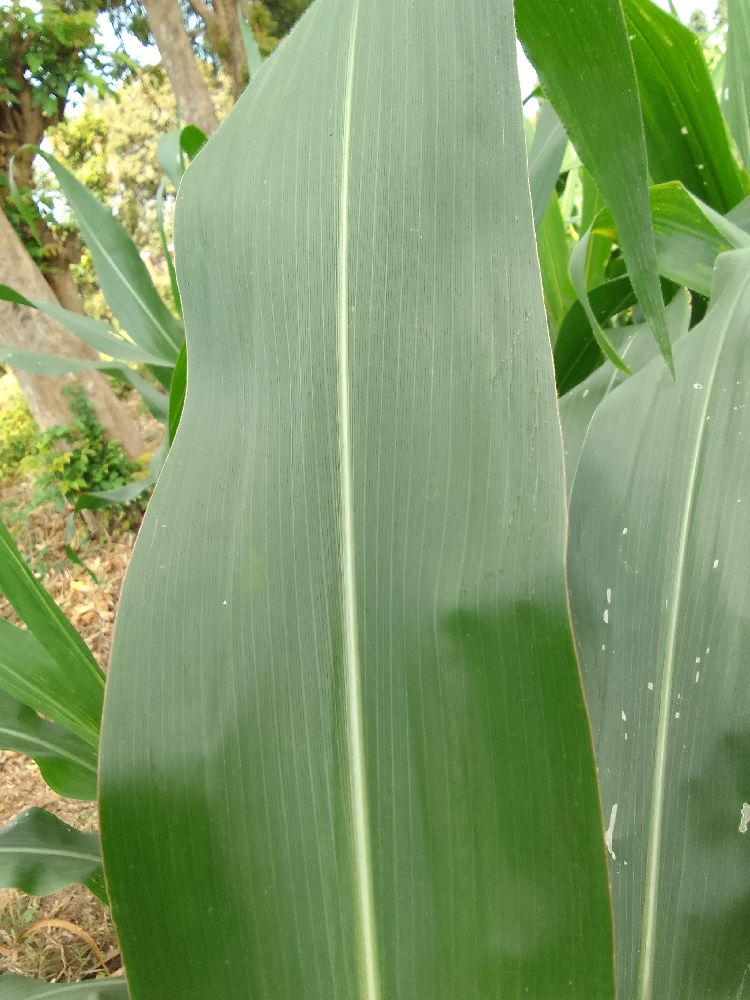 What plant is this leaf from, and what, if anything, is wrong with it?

maize, healthy
